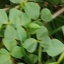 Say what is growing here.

unstructured weed
